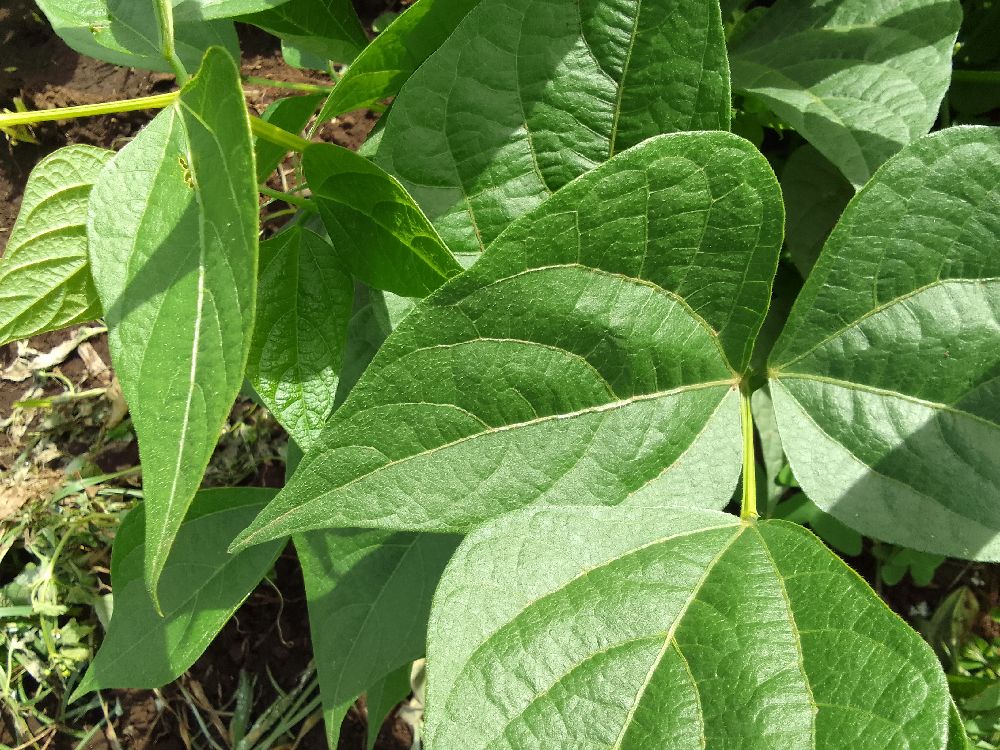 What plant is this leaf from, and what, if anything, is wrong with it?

common bean, healthy
